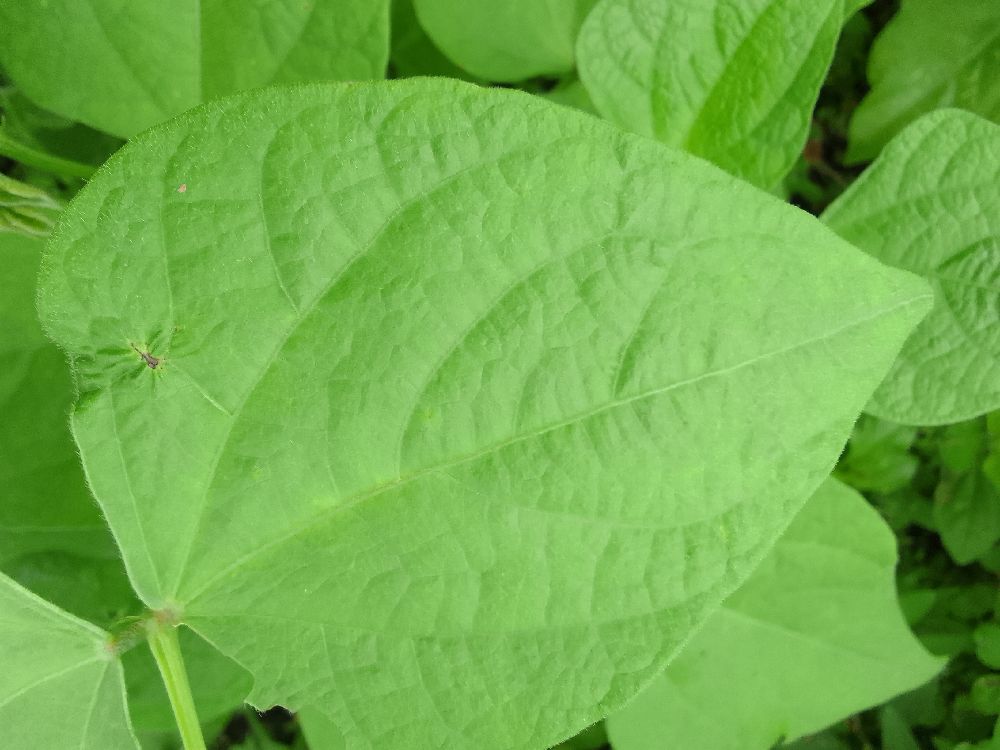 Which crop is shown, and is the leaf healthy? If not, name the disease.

common bean, healthy
